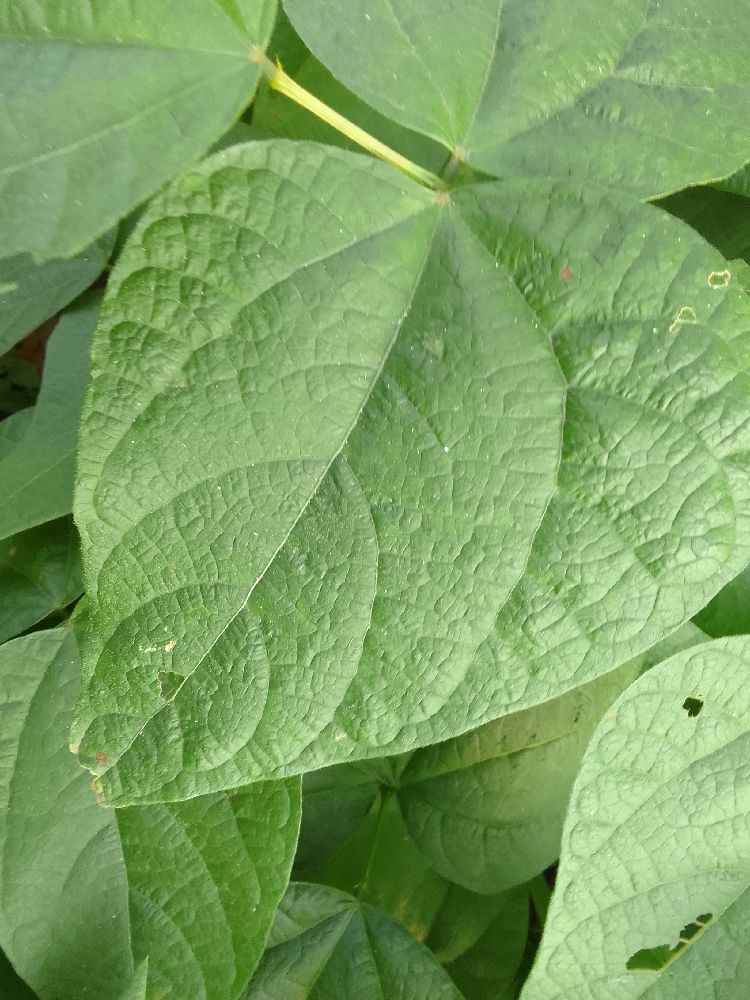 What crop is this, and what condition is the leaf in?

common bean, healthy
